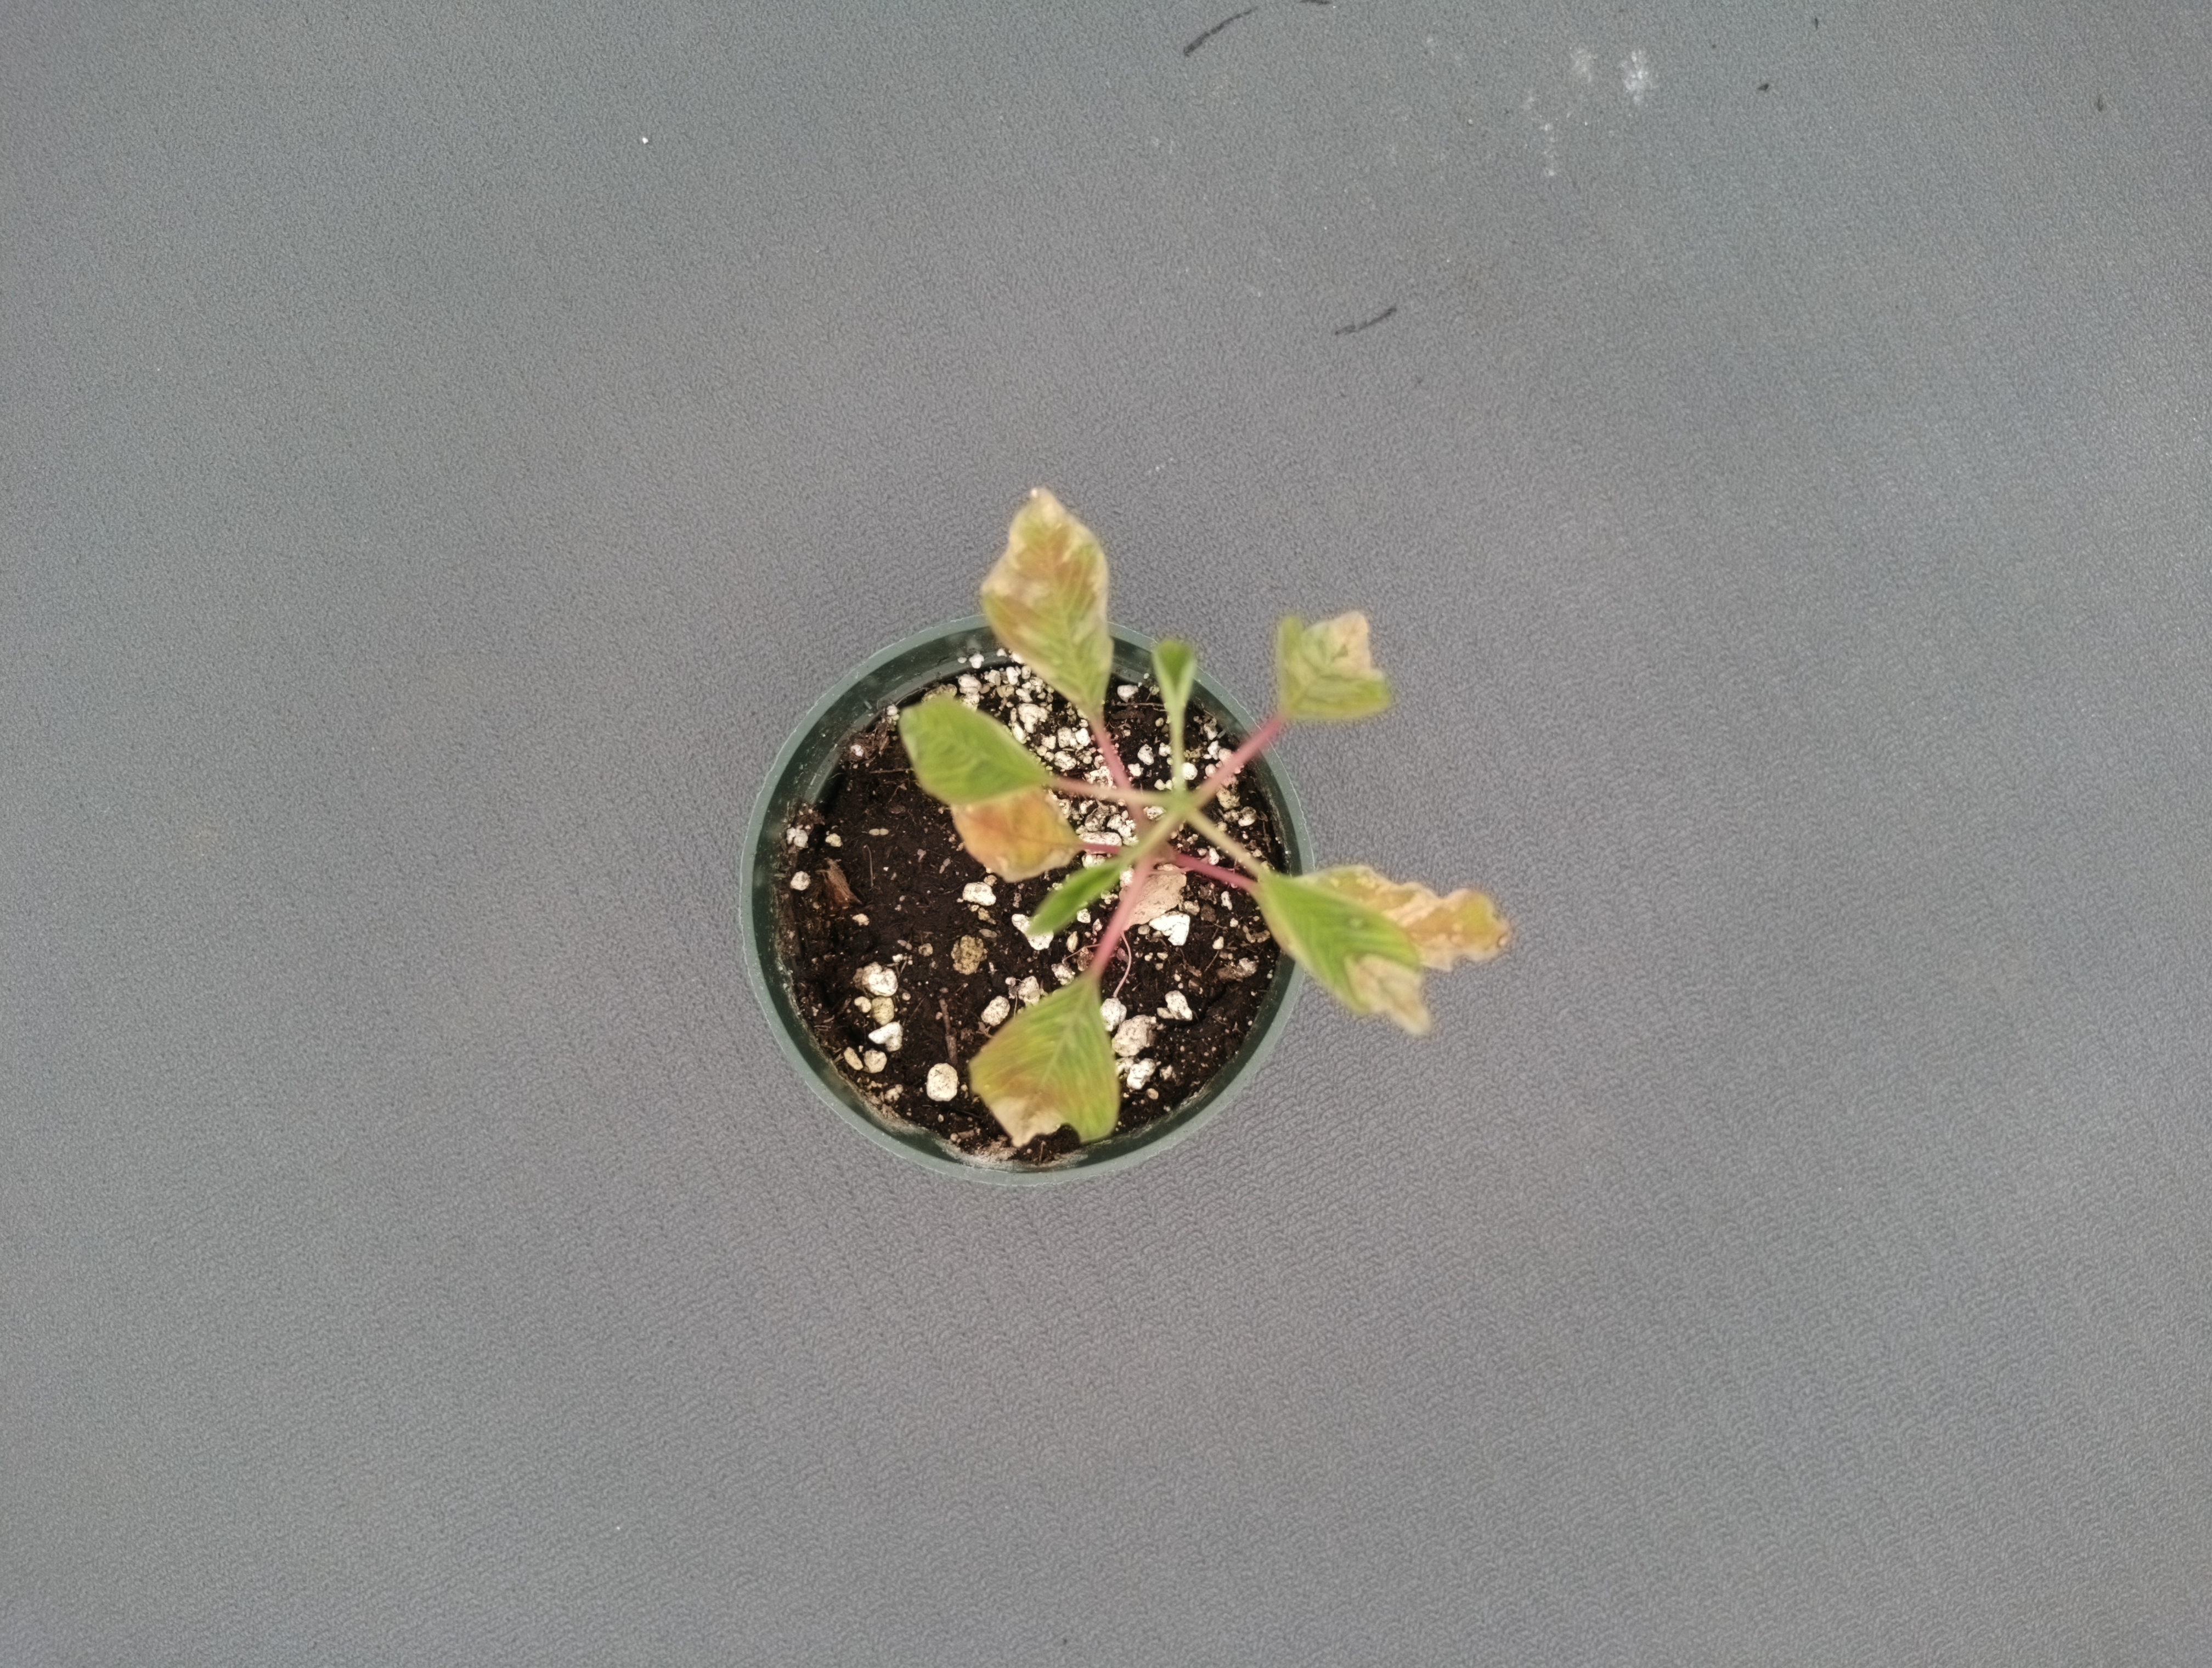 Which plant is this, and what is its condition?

waterhemp, necrosis only
